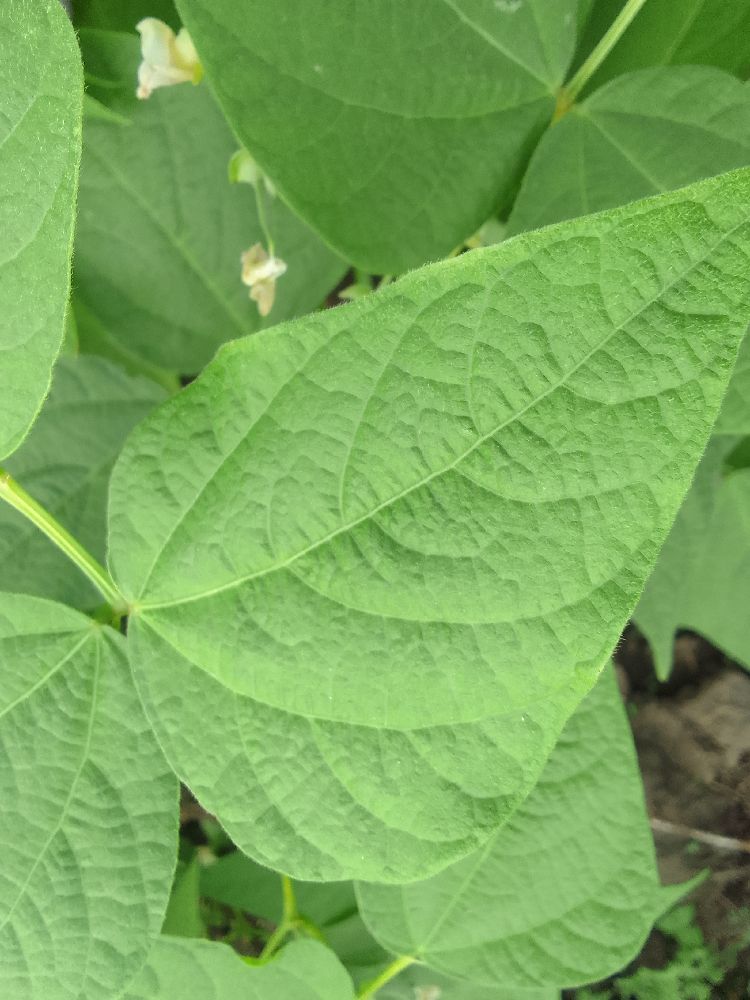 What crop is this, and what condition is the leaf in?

common bean, healthy
